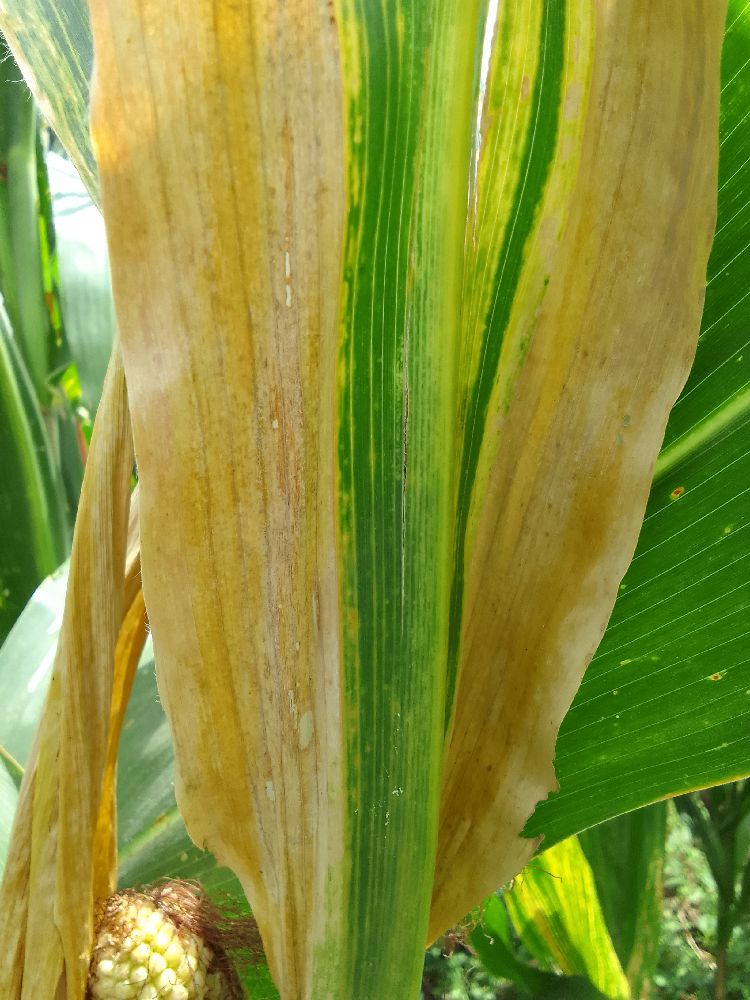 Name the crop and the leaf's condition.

maize, maize lethal necrosis
